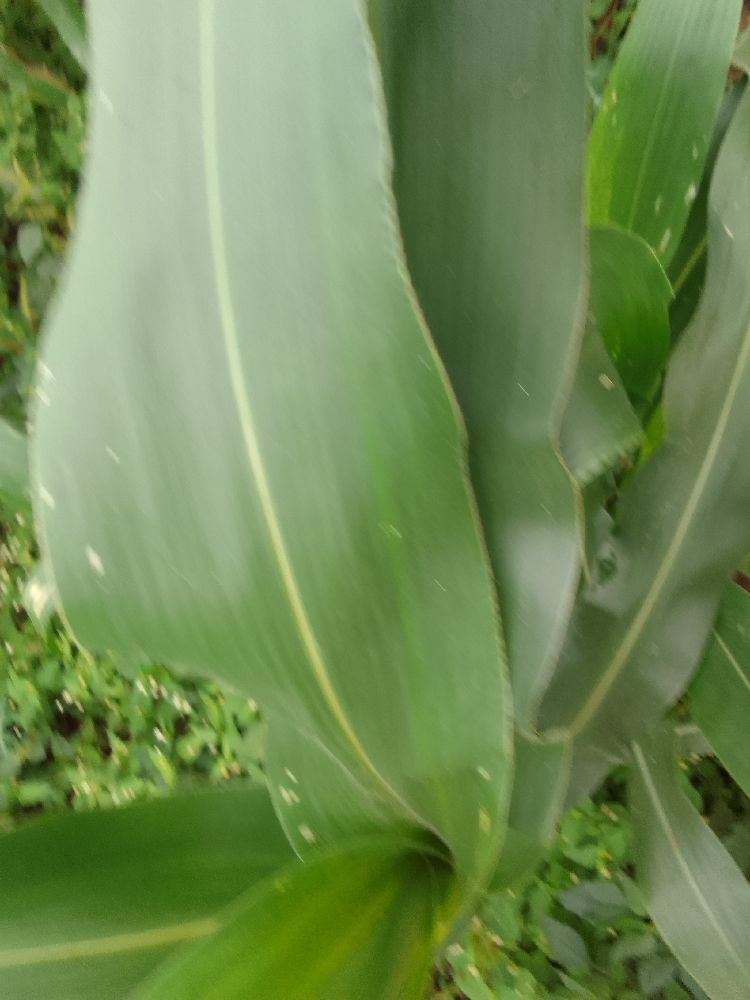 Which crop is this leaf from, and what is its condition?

maize, healthy
